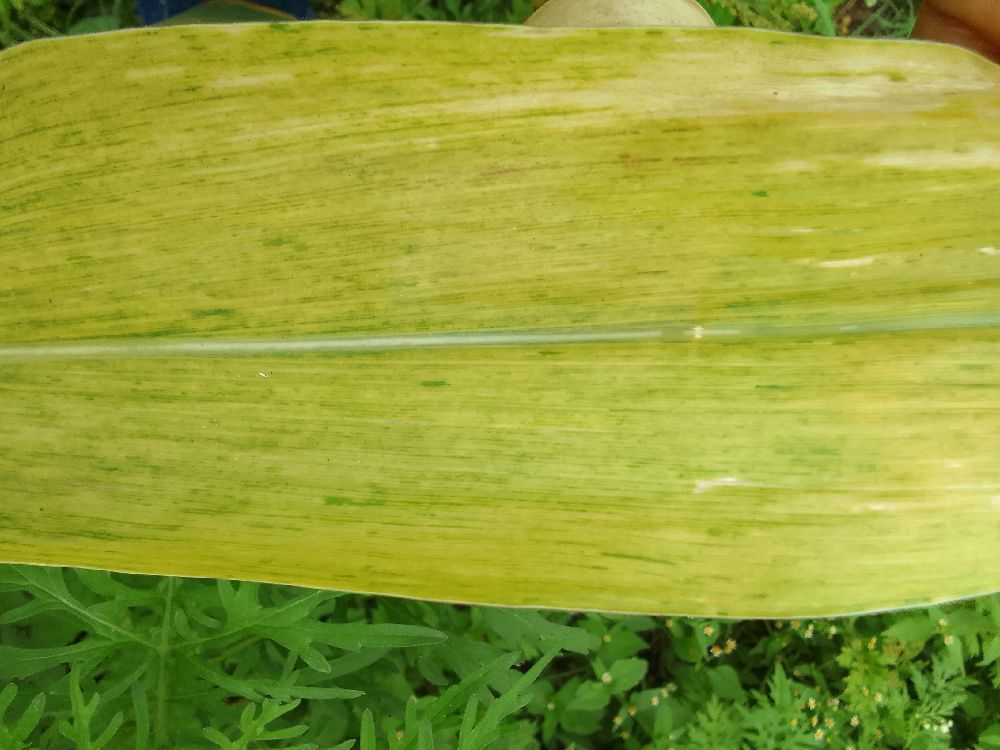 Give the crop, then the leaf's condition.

maize, maize lethal necrosis
